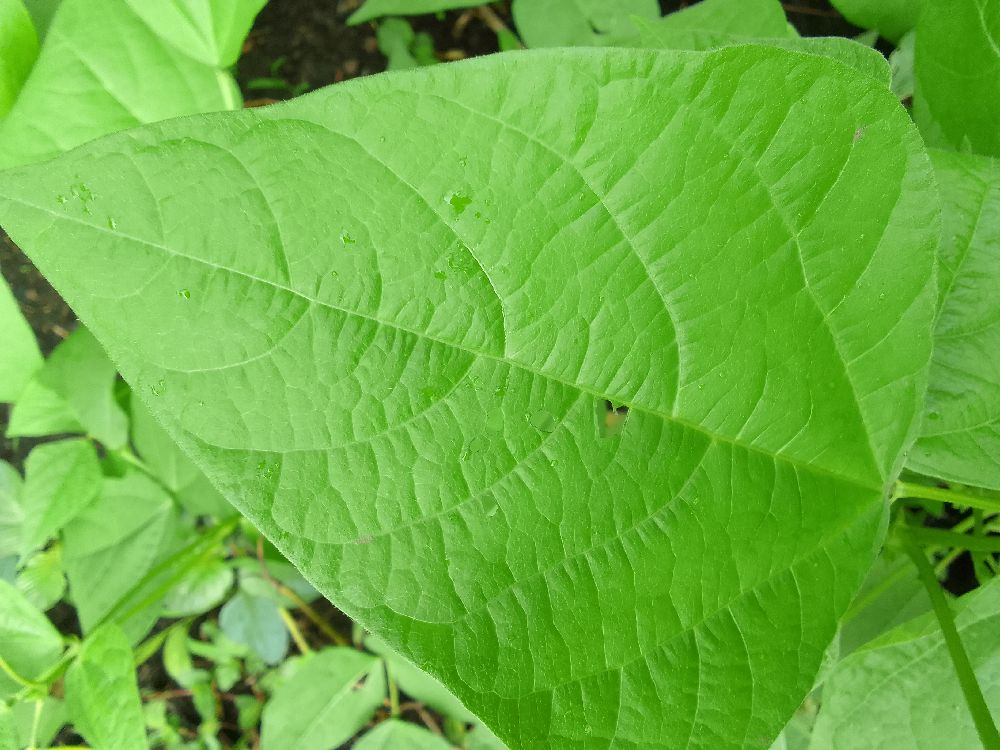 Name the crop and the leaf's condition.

common bean, healthy
